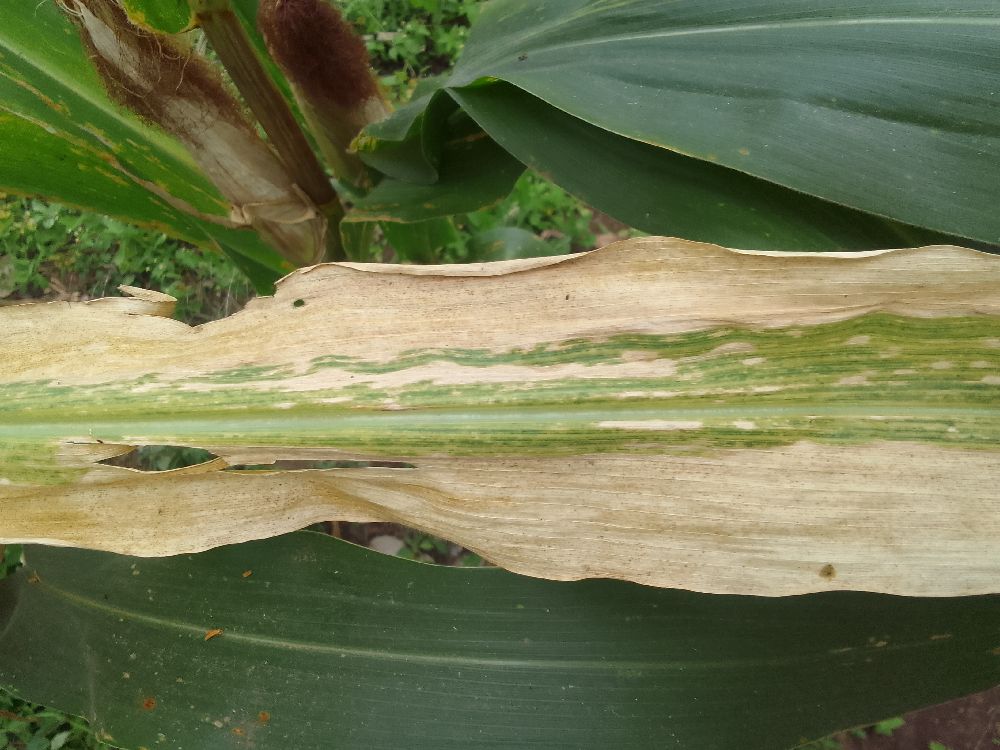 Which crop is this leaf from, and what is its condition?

maize, maize lethal necrosis
